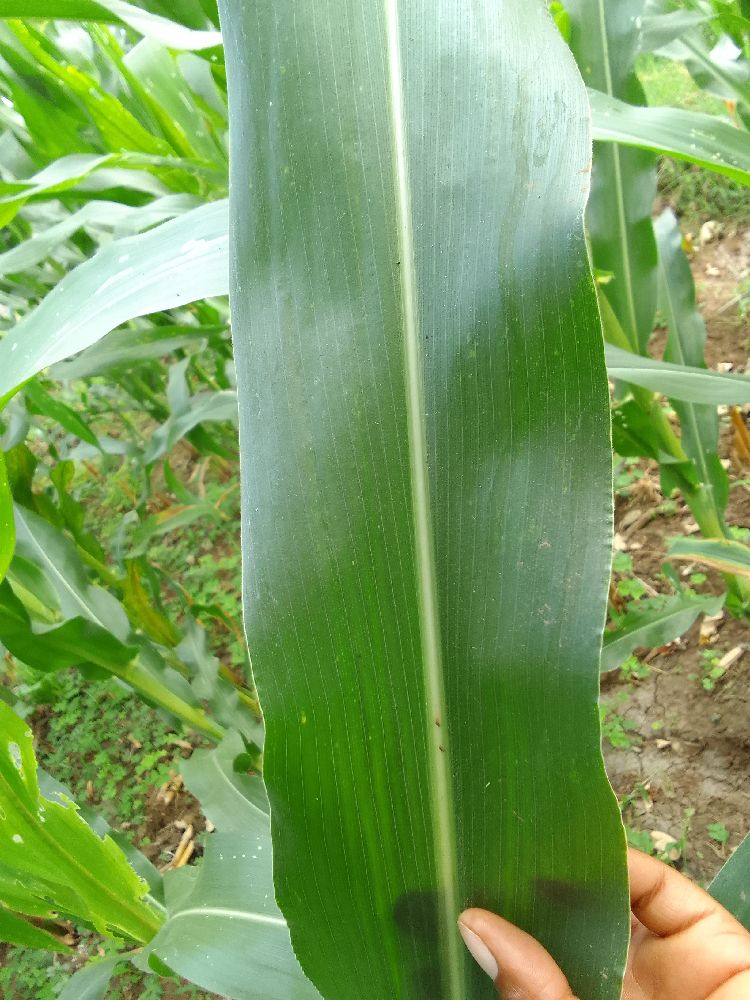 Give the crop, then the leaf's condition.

maize, healthy
